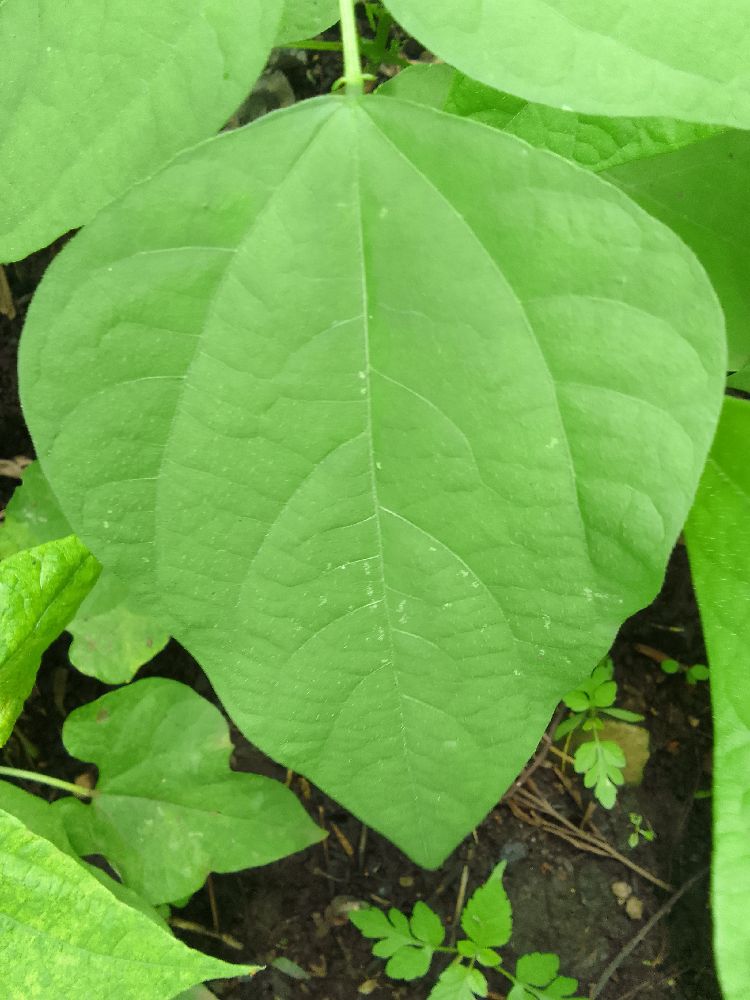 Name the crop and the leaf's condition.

common bean, healthy
